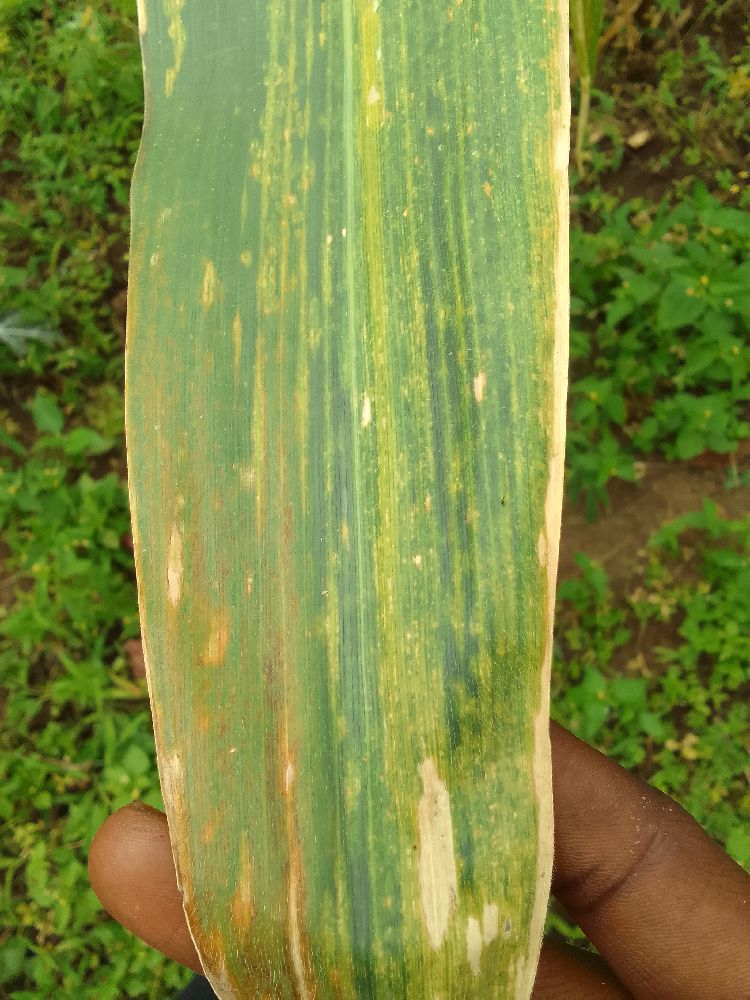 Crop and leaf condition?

maize, maize lethal necrosis
